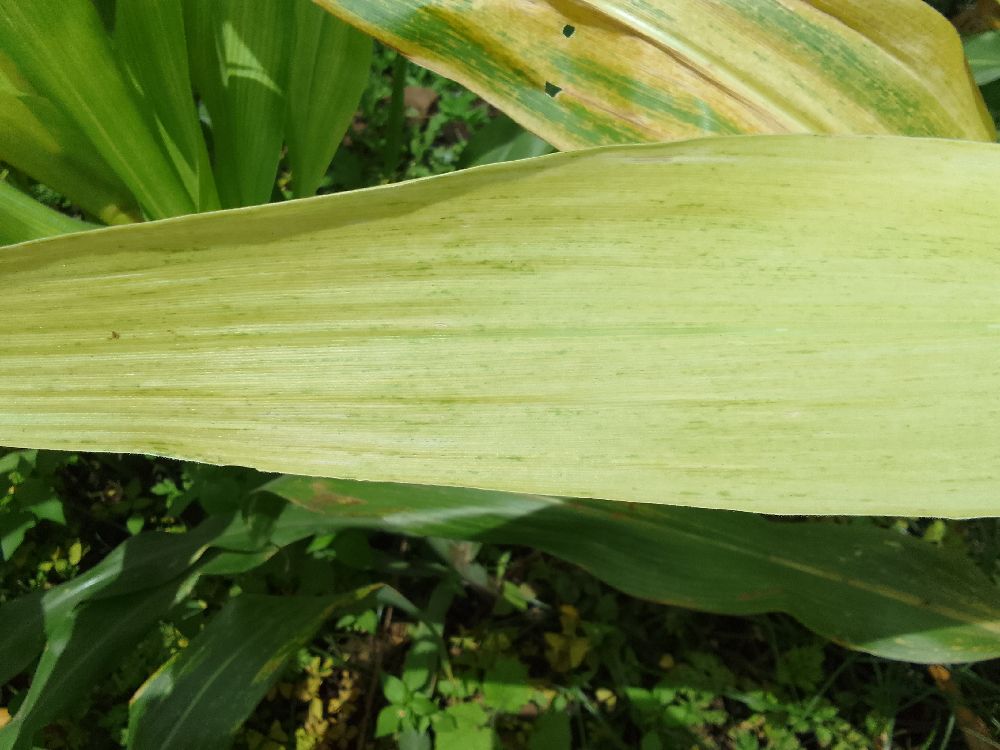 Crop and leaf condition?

maize, maize lethal necrosis
